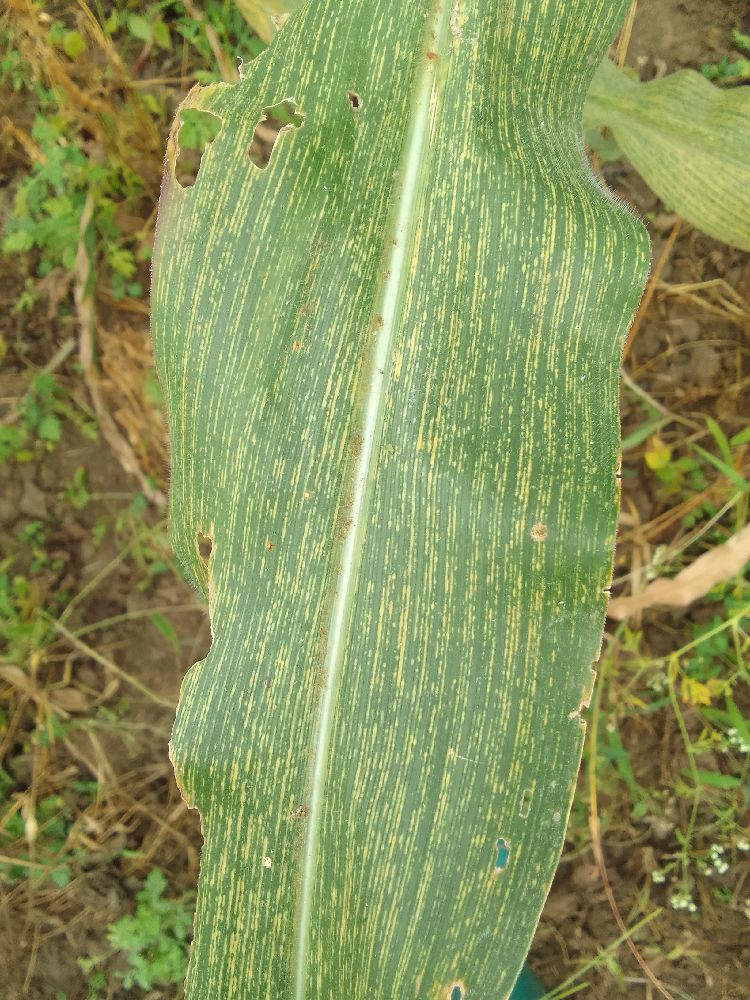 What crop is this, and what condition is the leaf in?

maize, maize streak virus
